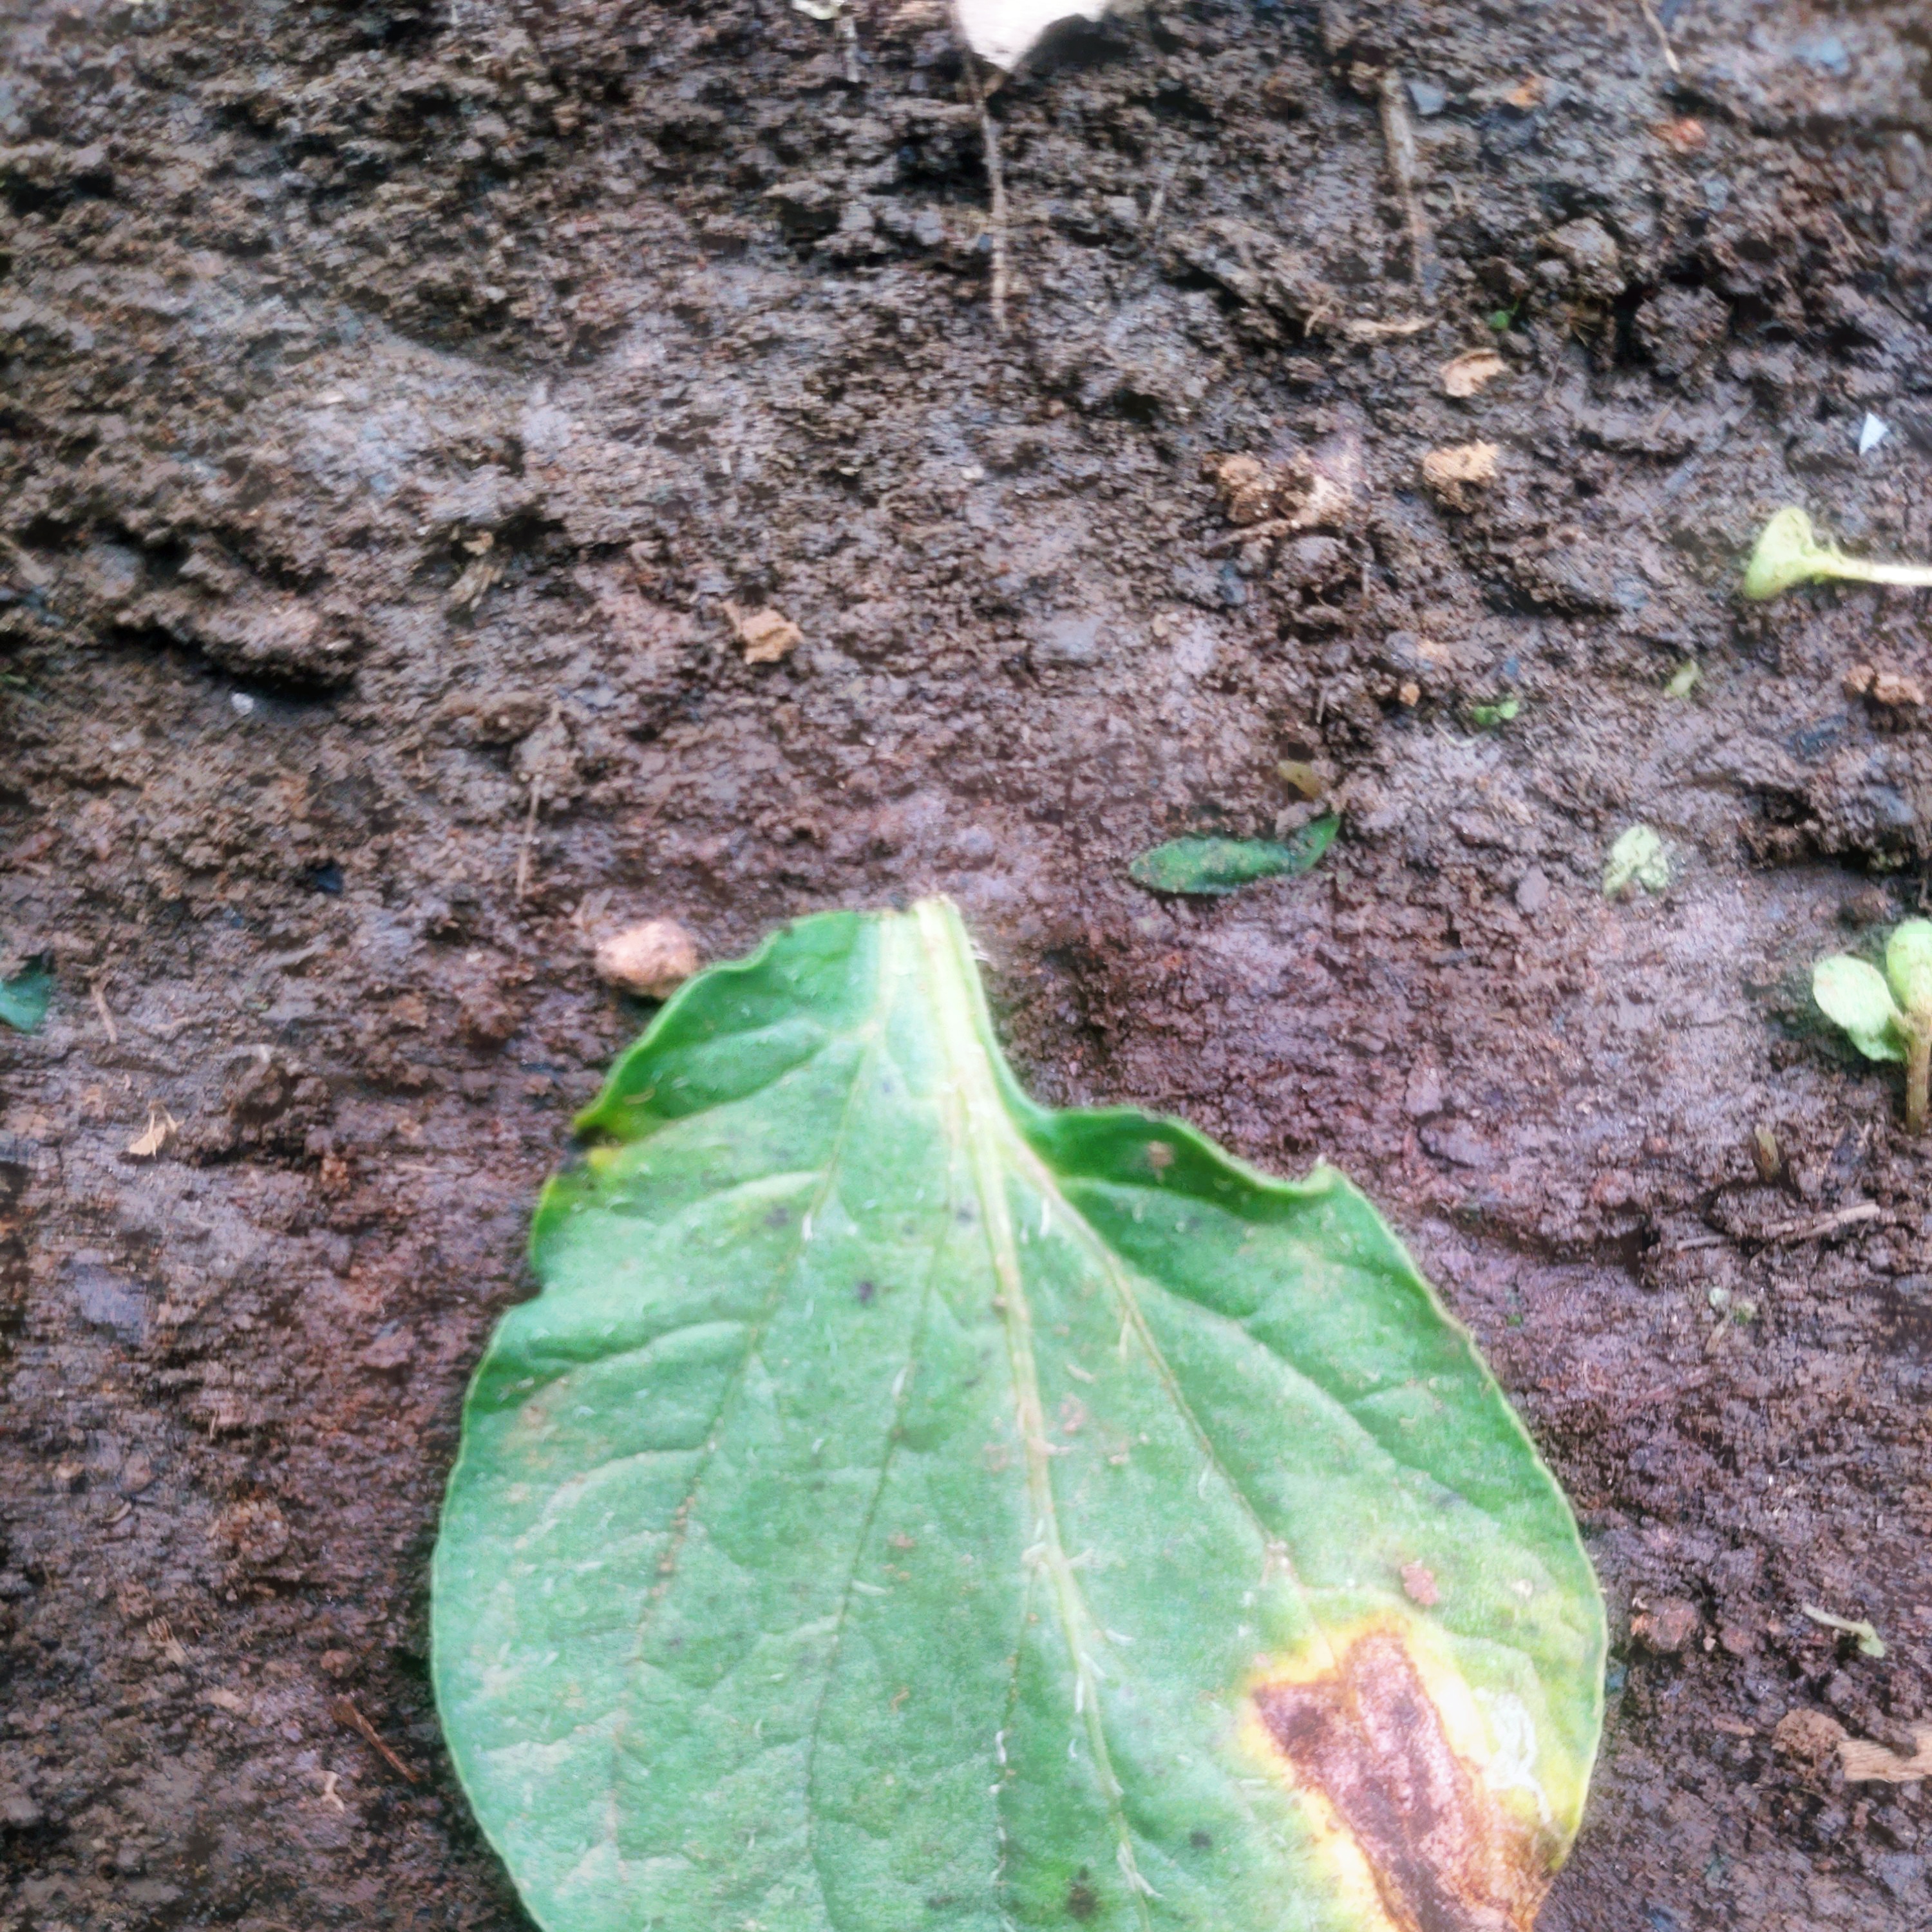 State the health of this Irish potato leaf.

late blight
